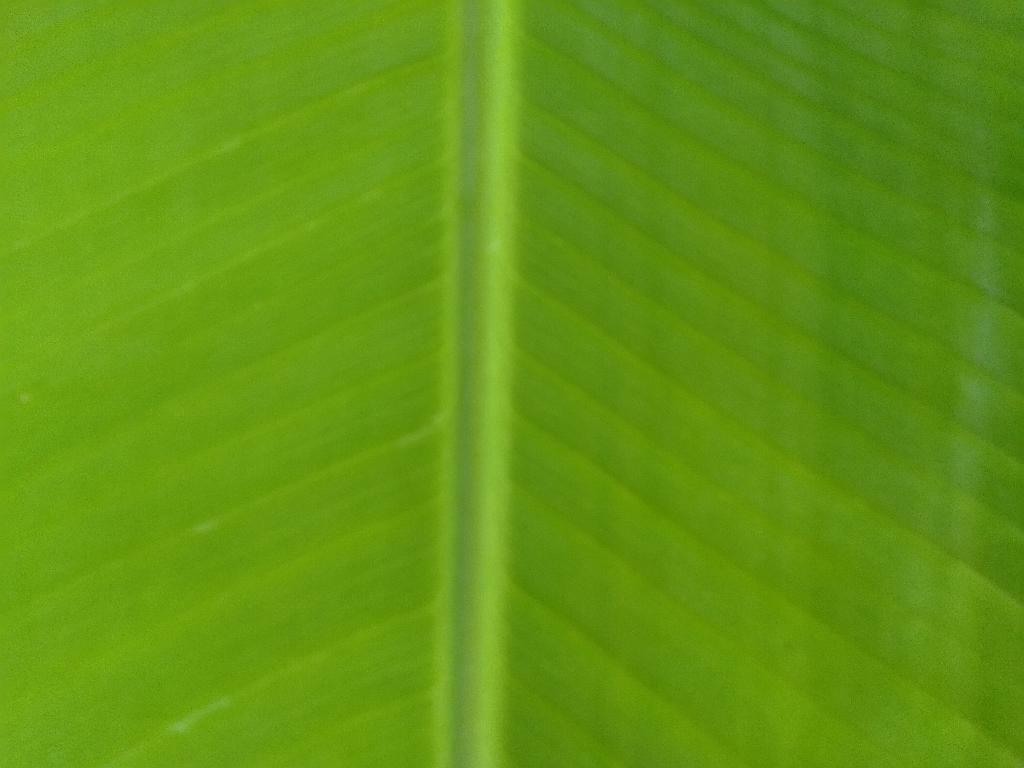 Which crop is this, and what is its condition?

banana, healthy
